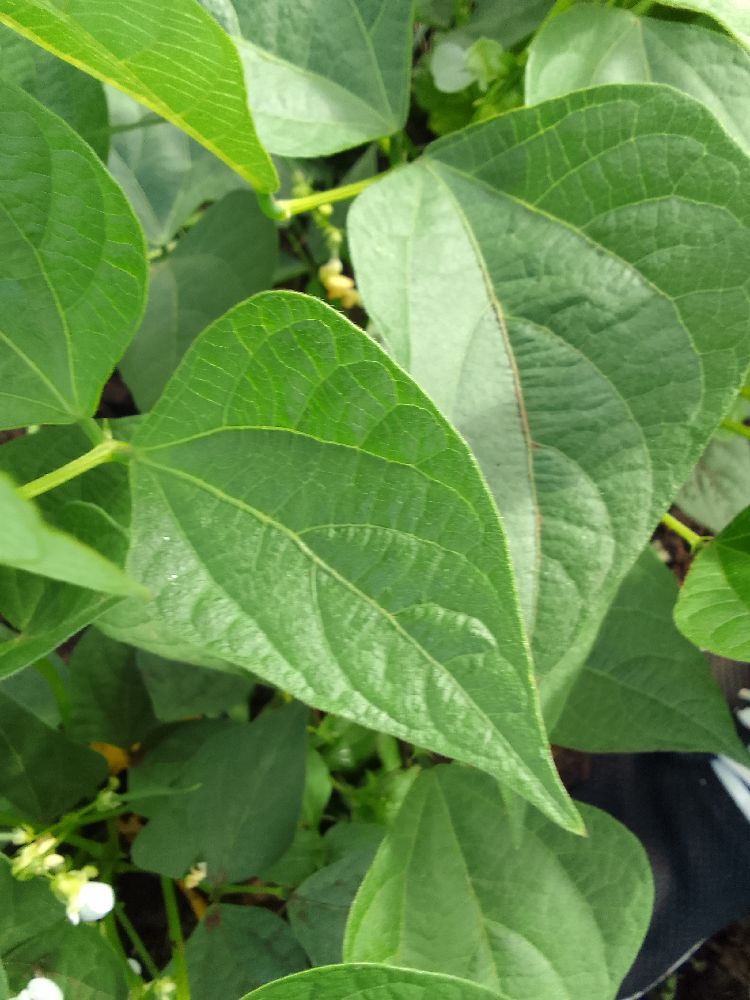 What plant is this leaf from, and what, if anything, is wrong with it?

common bean, healthy
